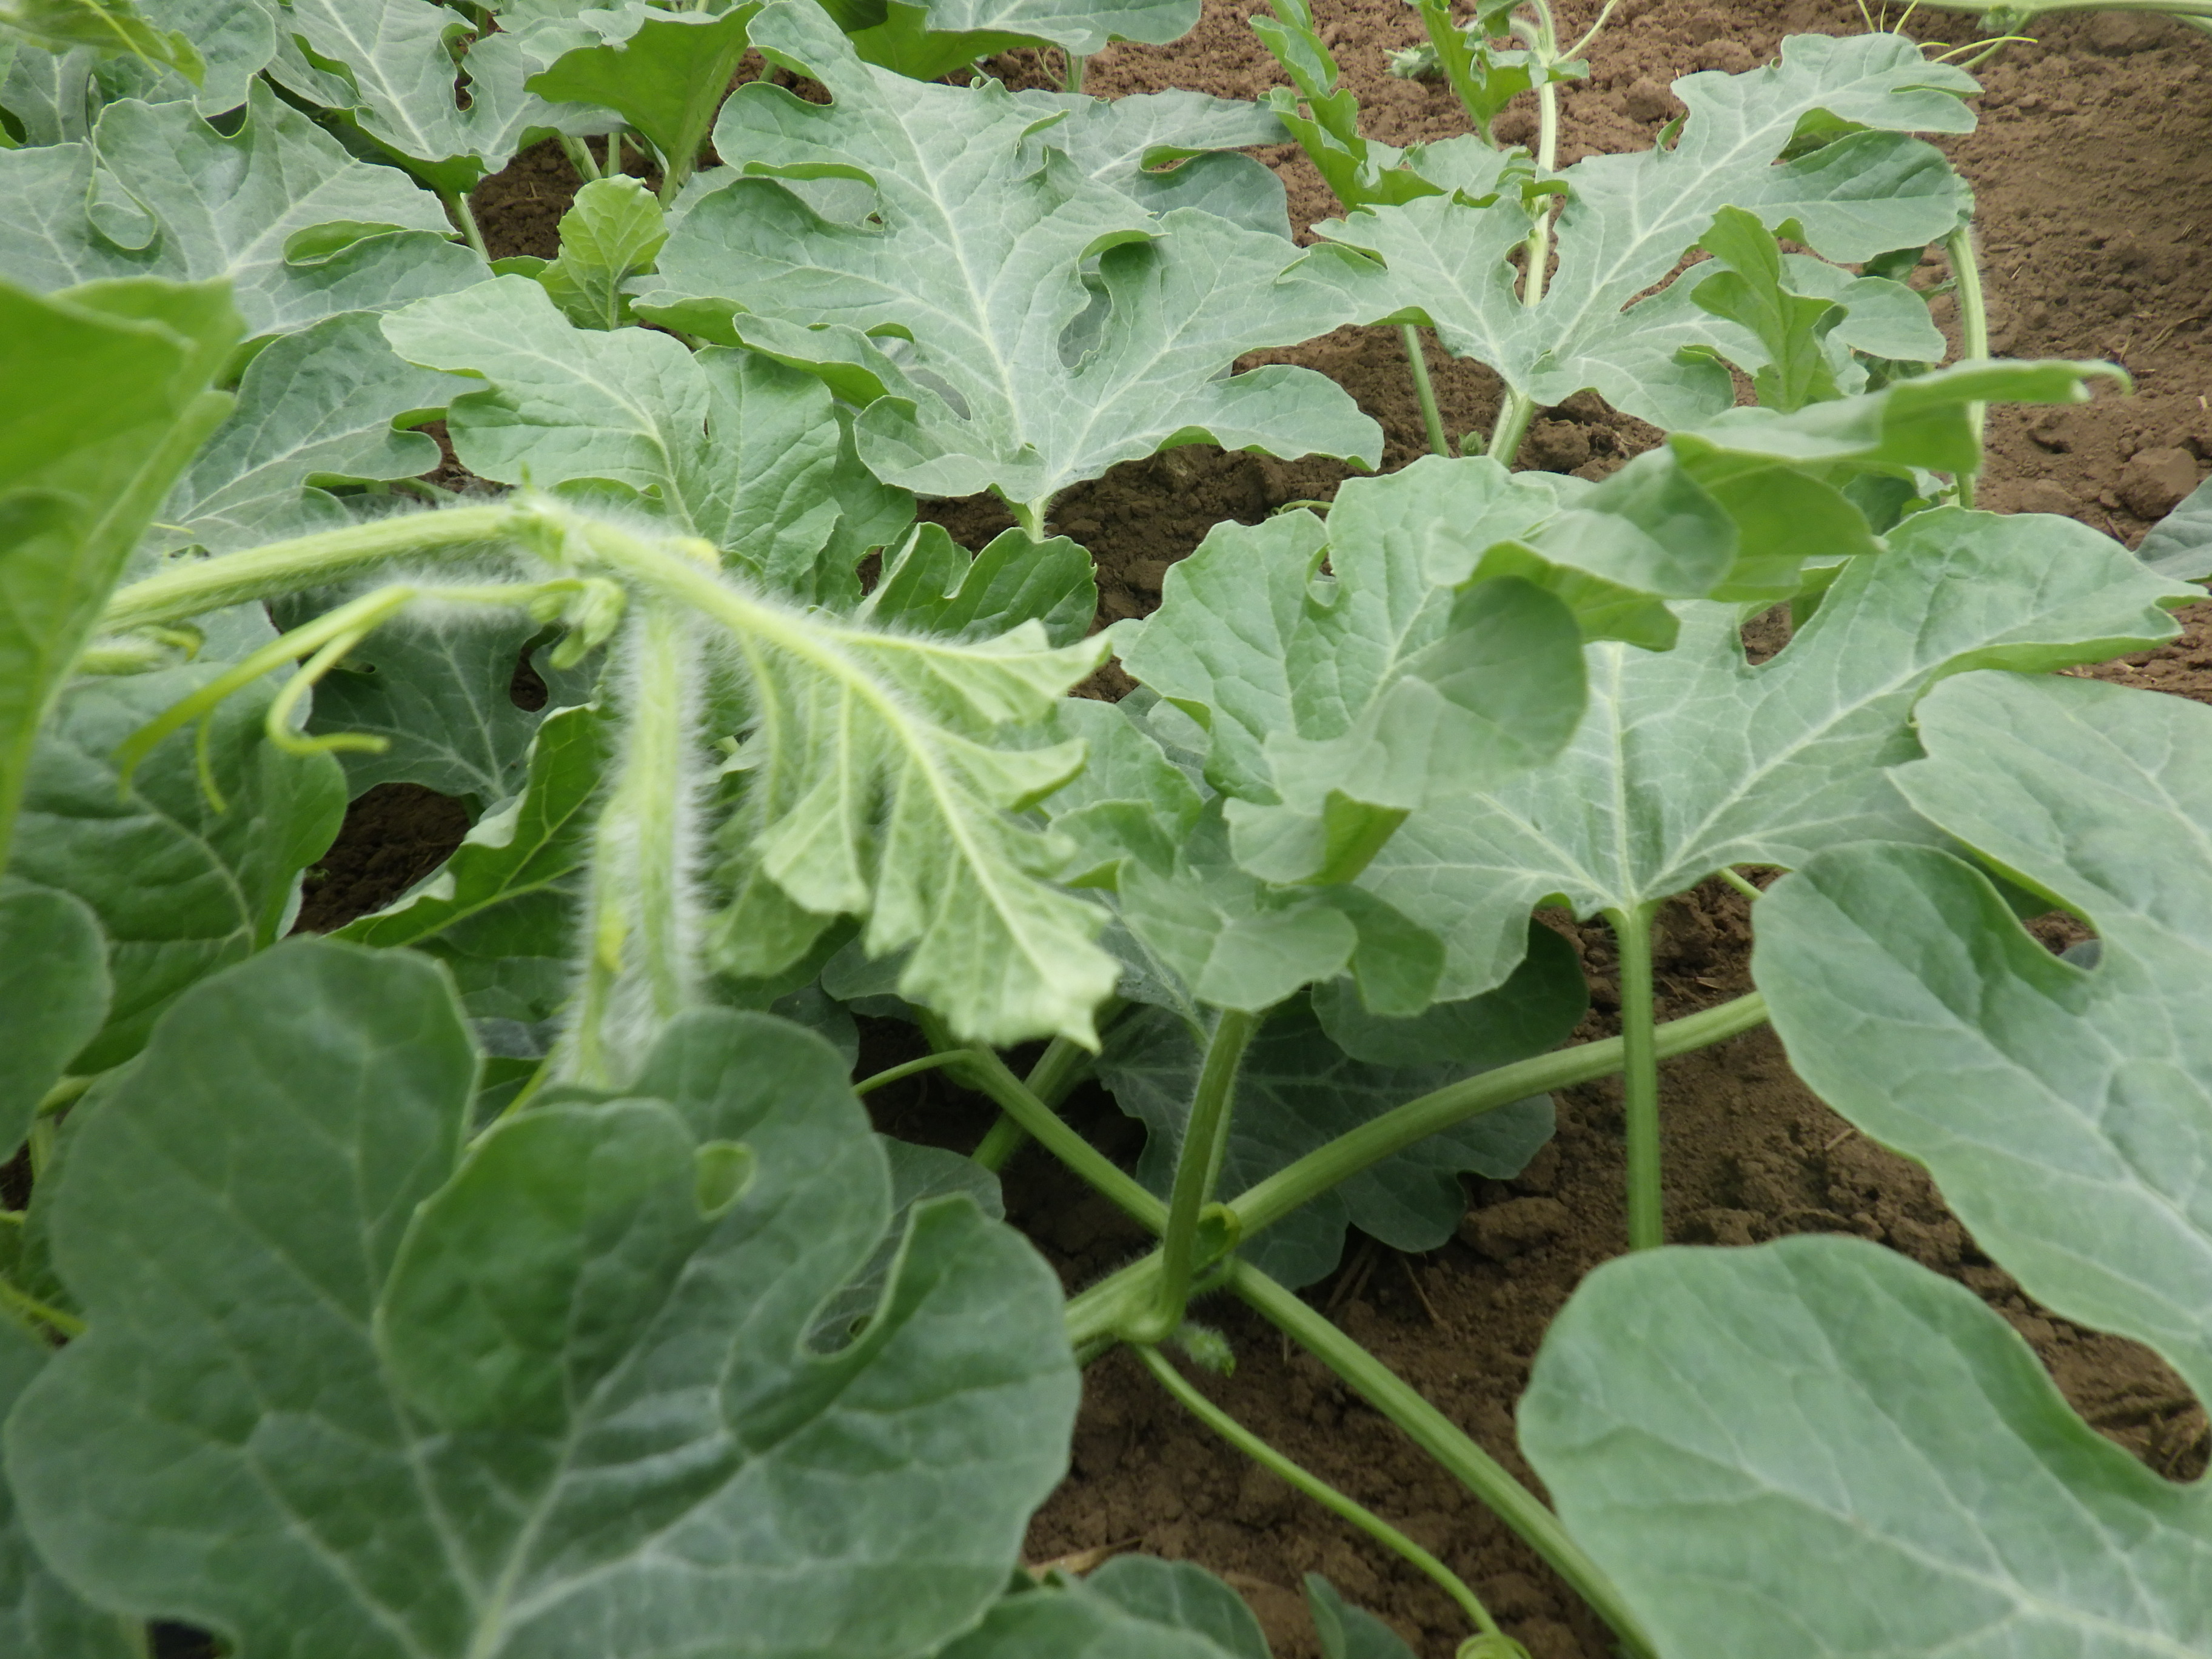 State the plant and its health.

watermelon, healthy
